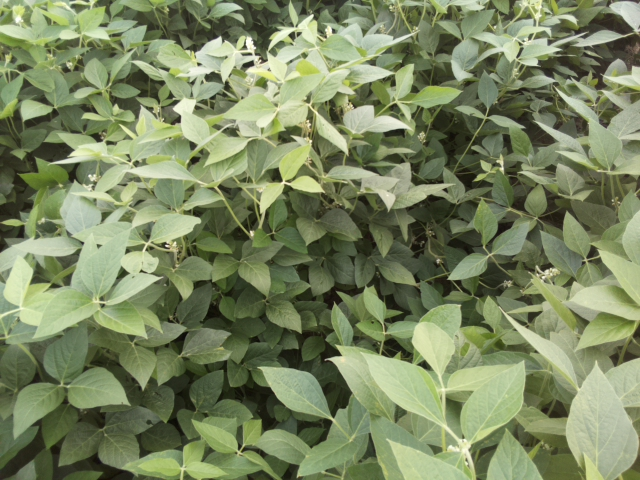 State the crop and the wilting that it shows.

soybean, leaves with no wilting
